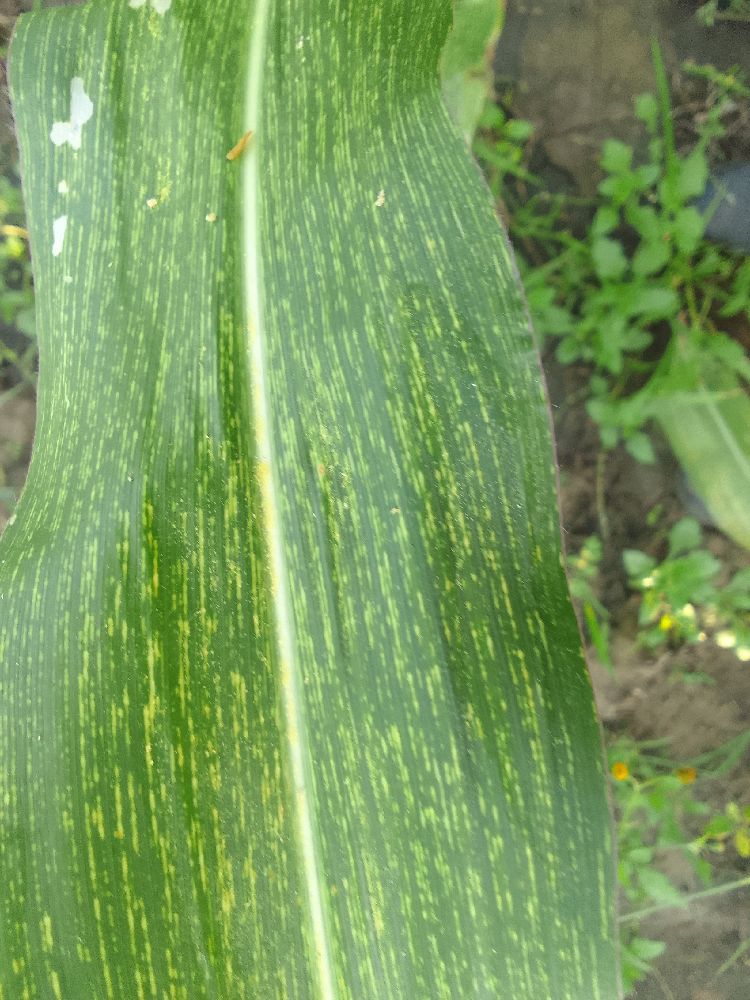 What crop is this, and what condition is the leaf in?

maize, maize streak virus
